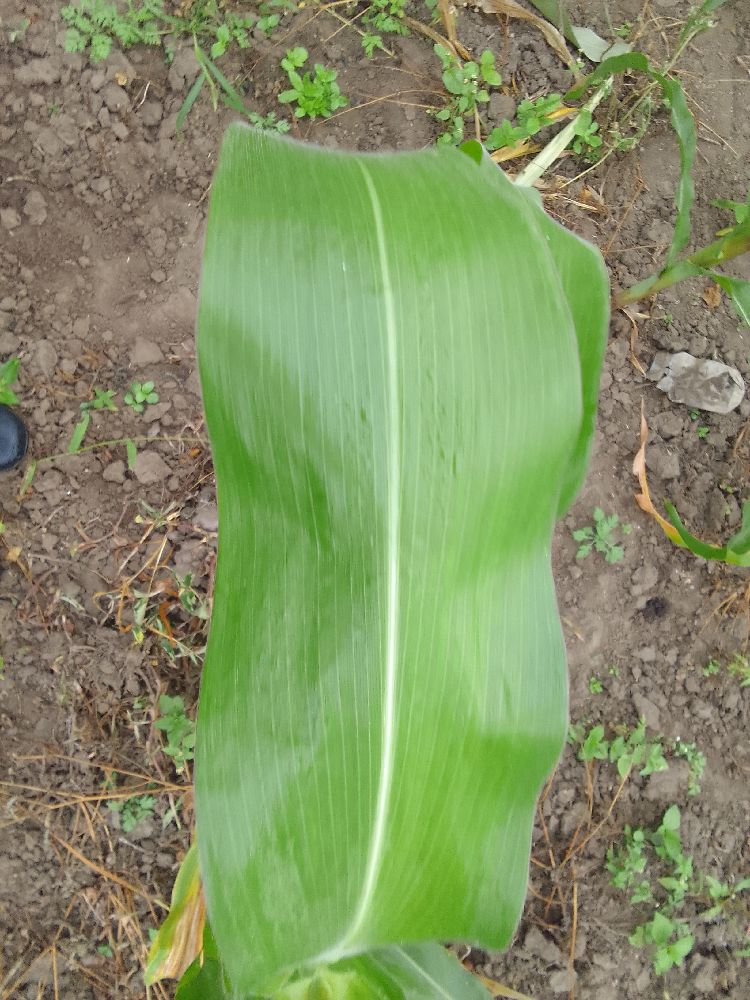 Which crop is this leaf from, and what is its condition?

maize, healthy
